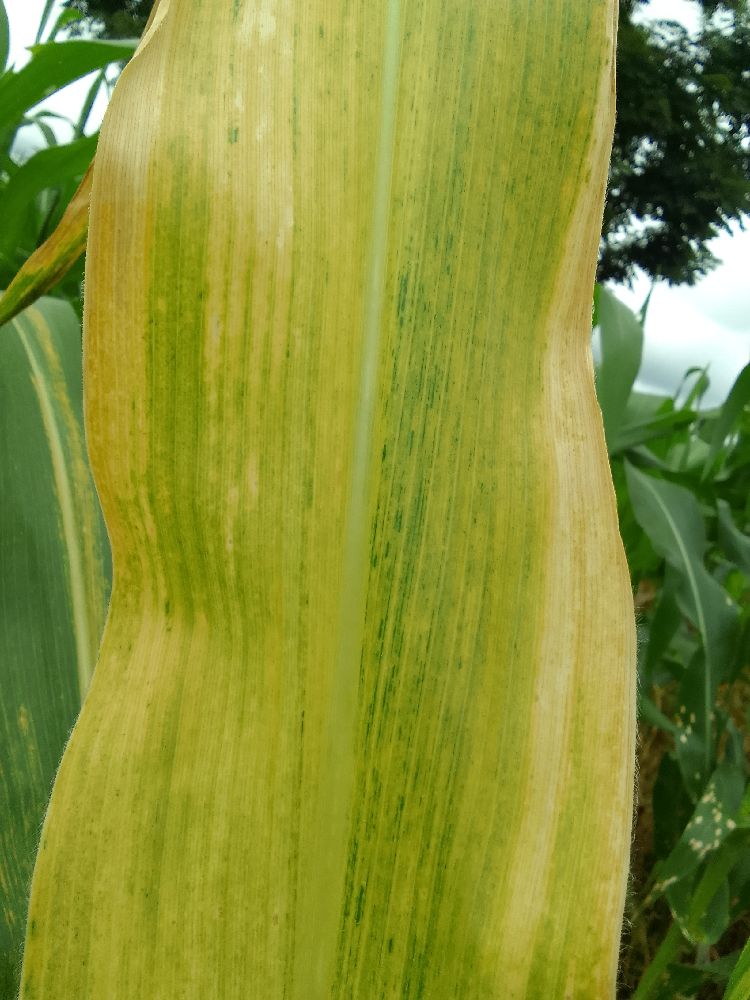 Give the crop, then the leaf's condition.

maize, maize lethal necrosis
